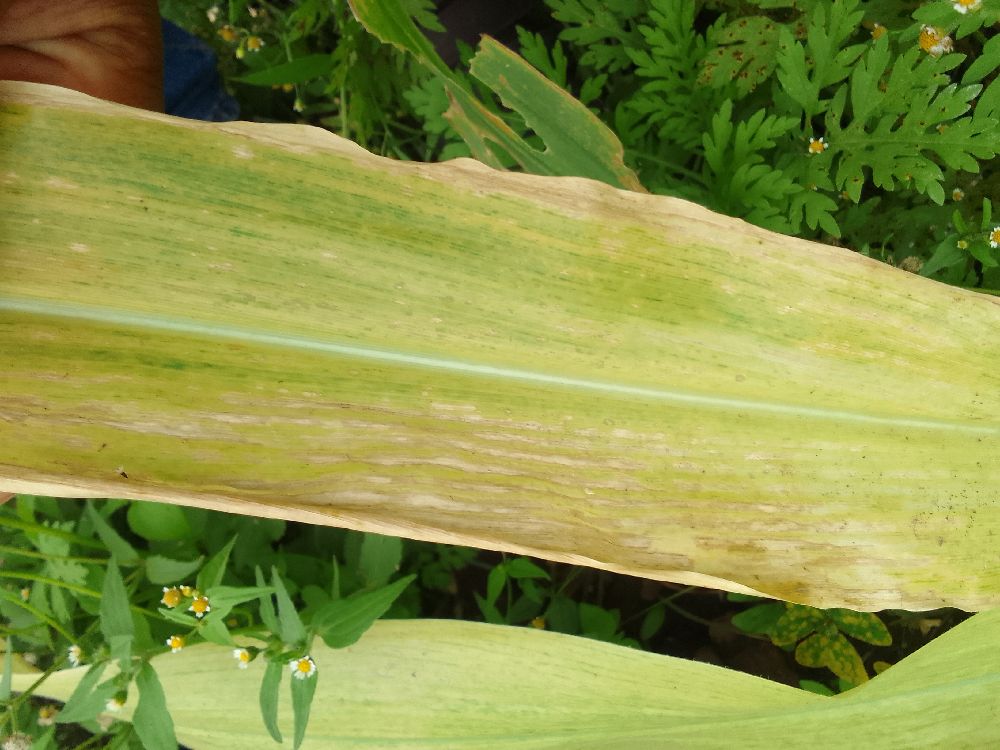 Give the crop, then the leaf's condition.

maize, maize lethal necrosis
